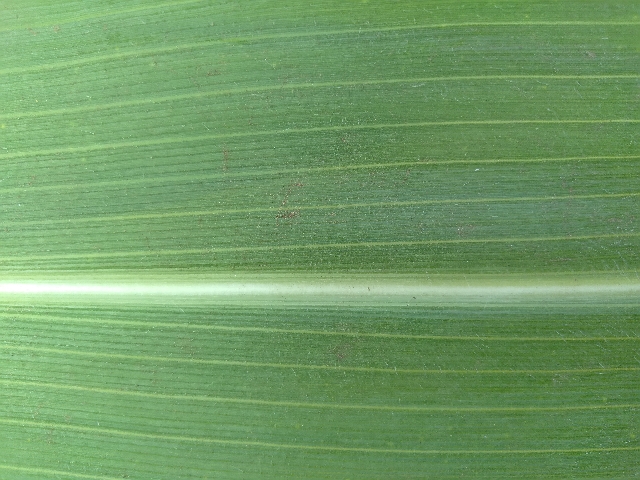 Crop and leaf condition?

maize, healthy
